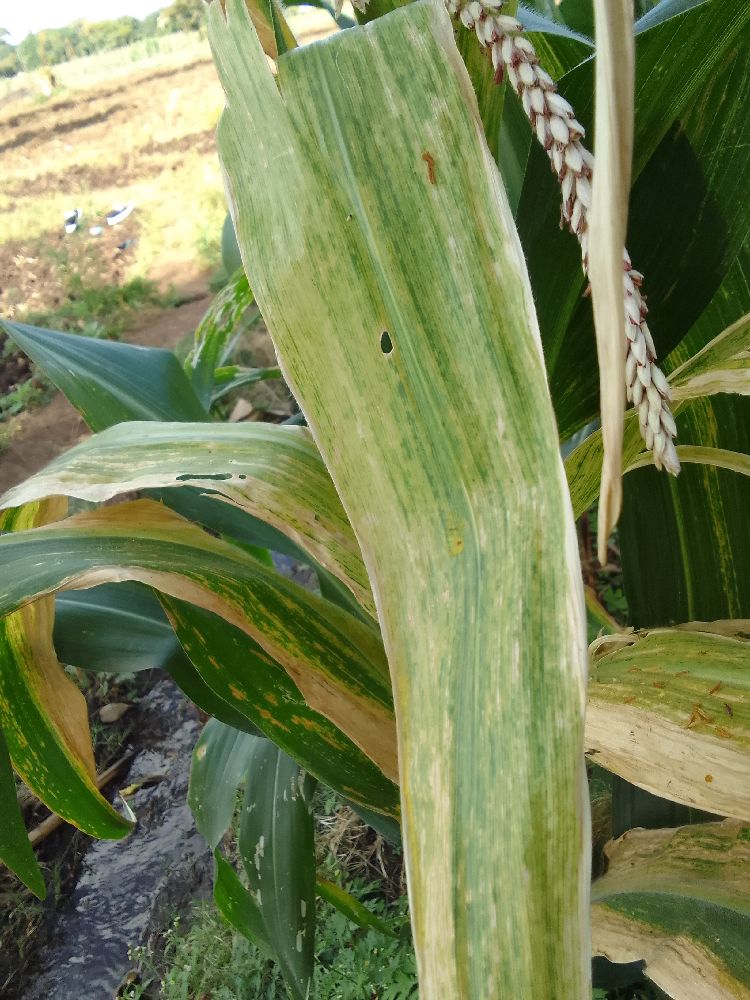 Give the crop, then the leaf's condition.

maize, maize lethal necrosis
